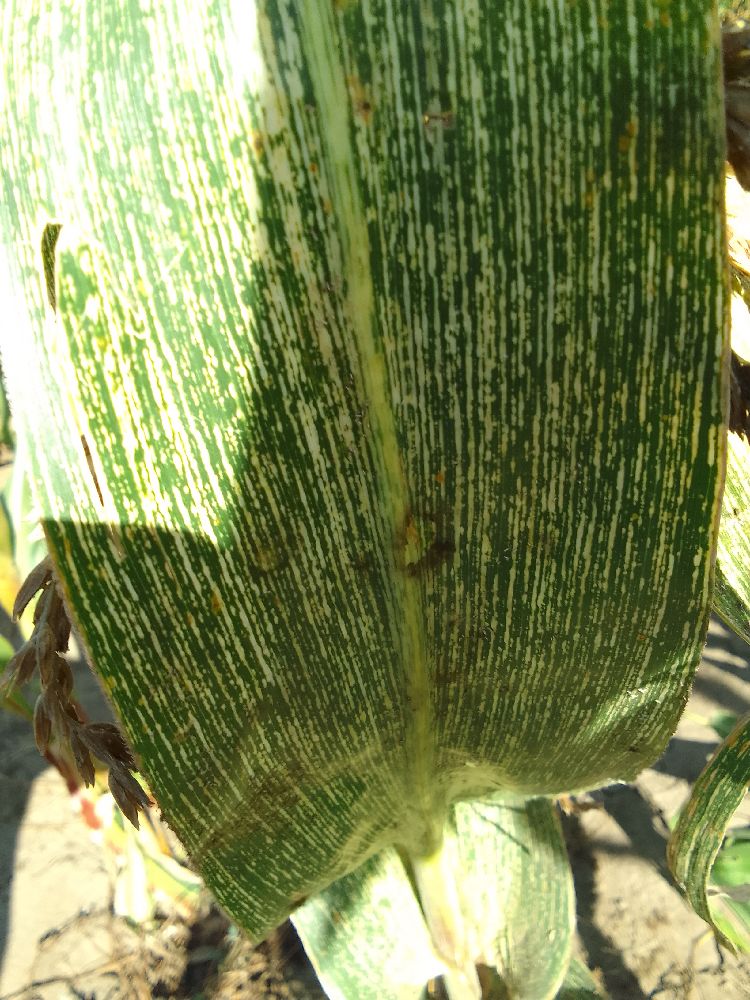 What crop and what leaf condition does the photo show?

maize, maize streak virus
